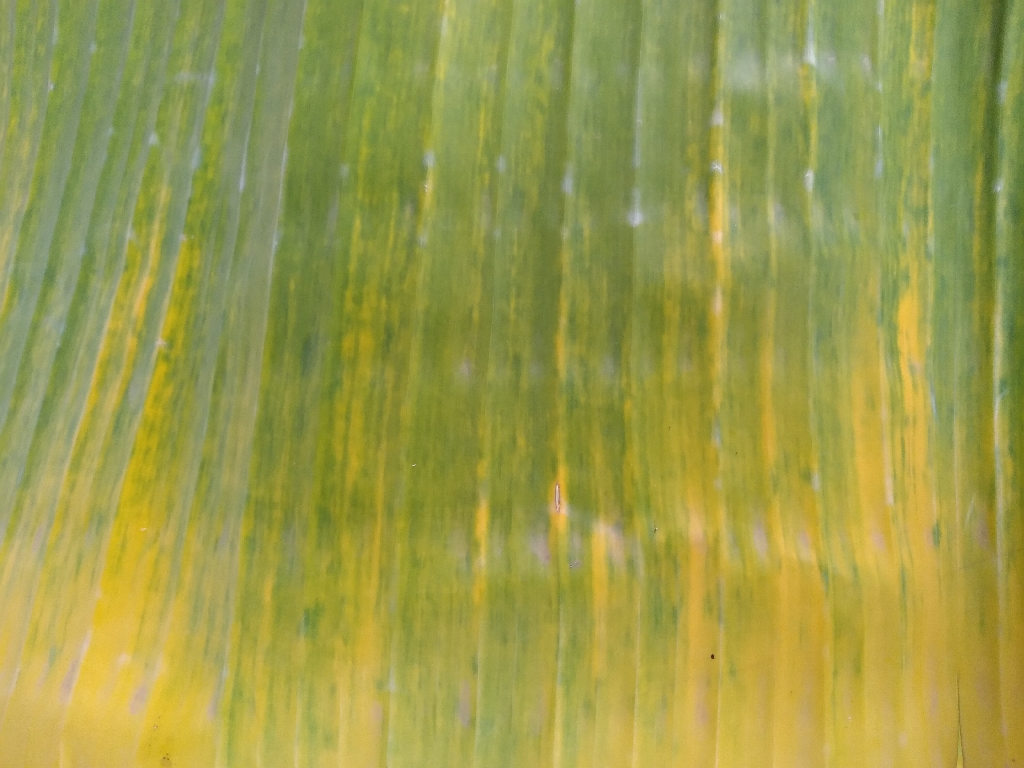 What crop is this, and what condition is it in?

banana, fusarium wilt race 1
